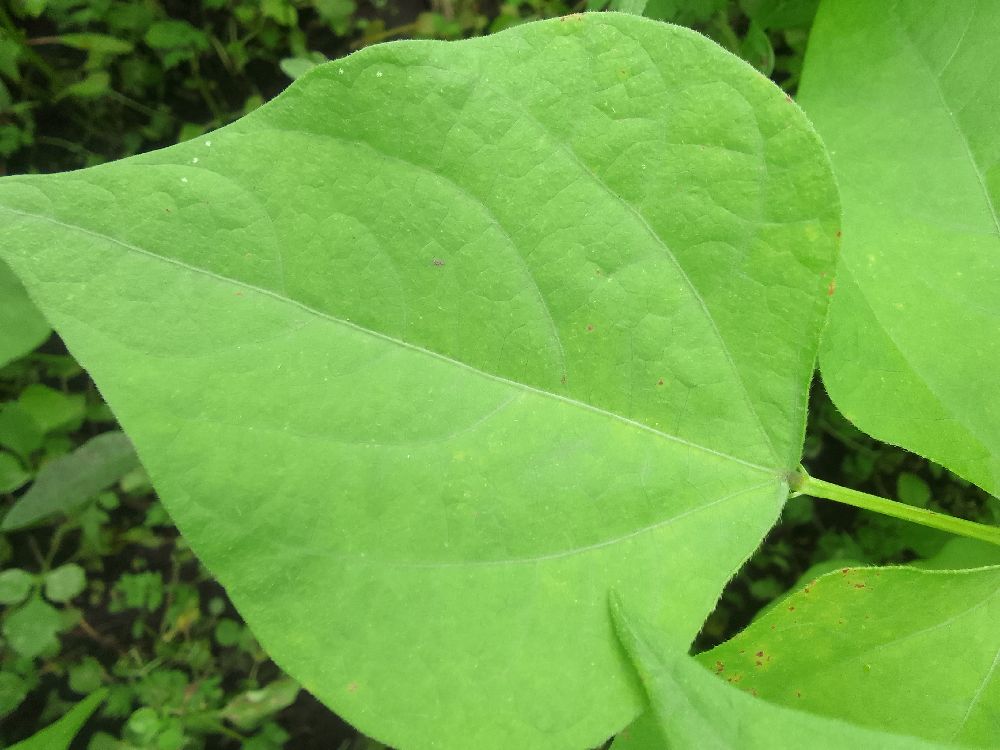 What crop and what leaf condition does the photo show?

common bean, healthy
